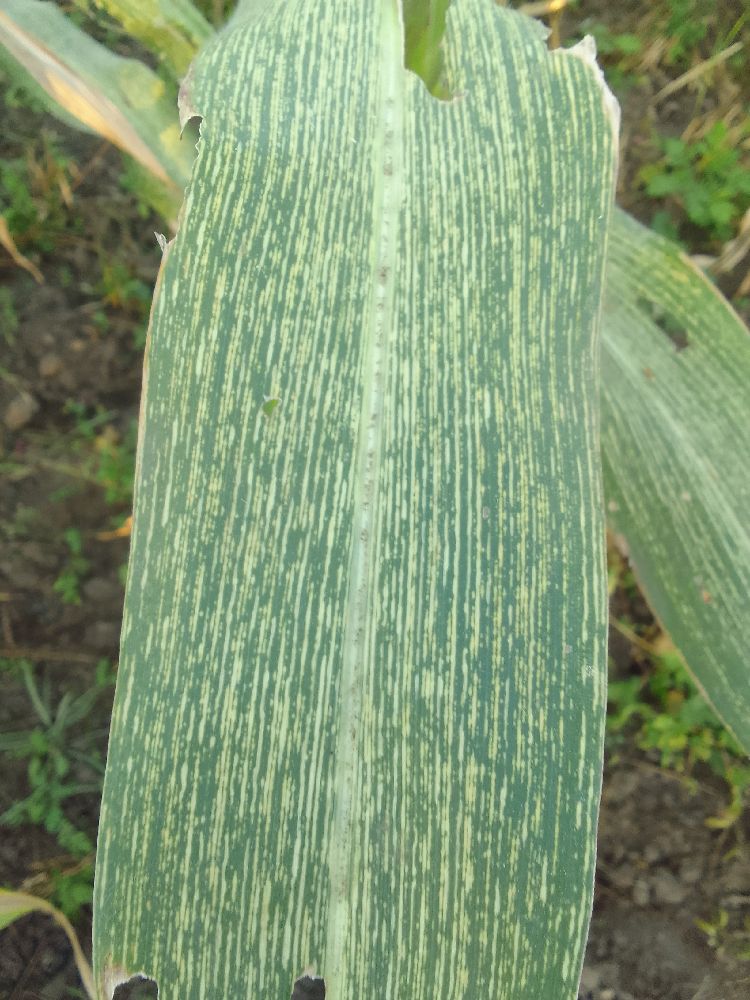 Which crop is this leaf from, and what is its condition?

maize, maize streak virus
